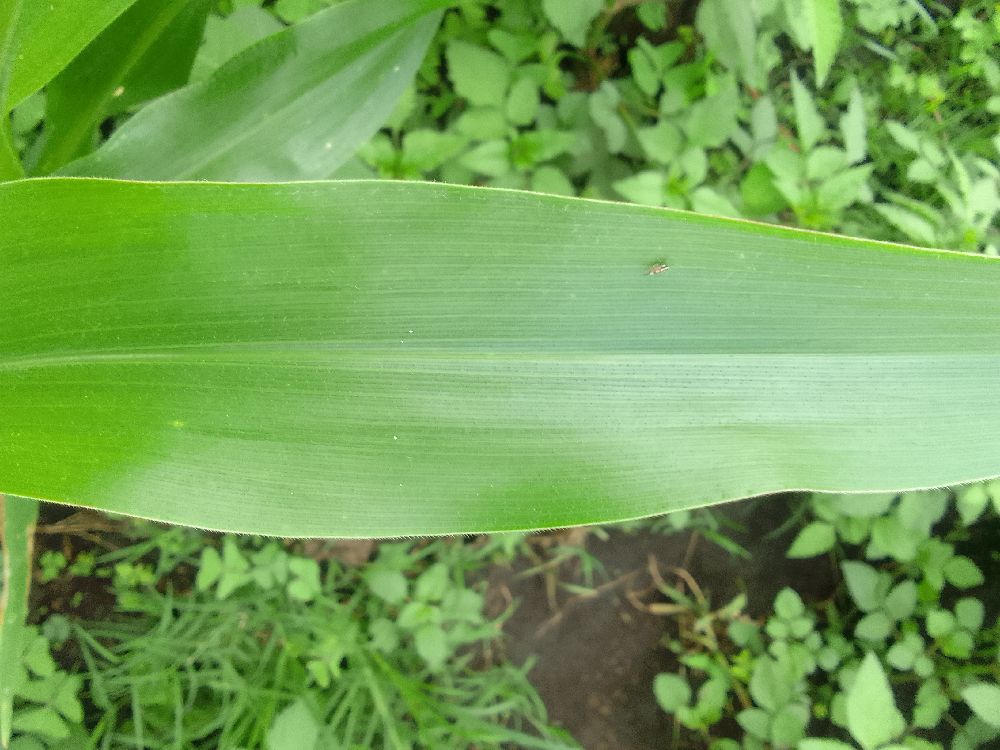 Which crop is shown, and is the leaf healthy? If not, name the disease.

maize, healthy
